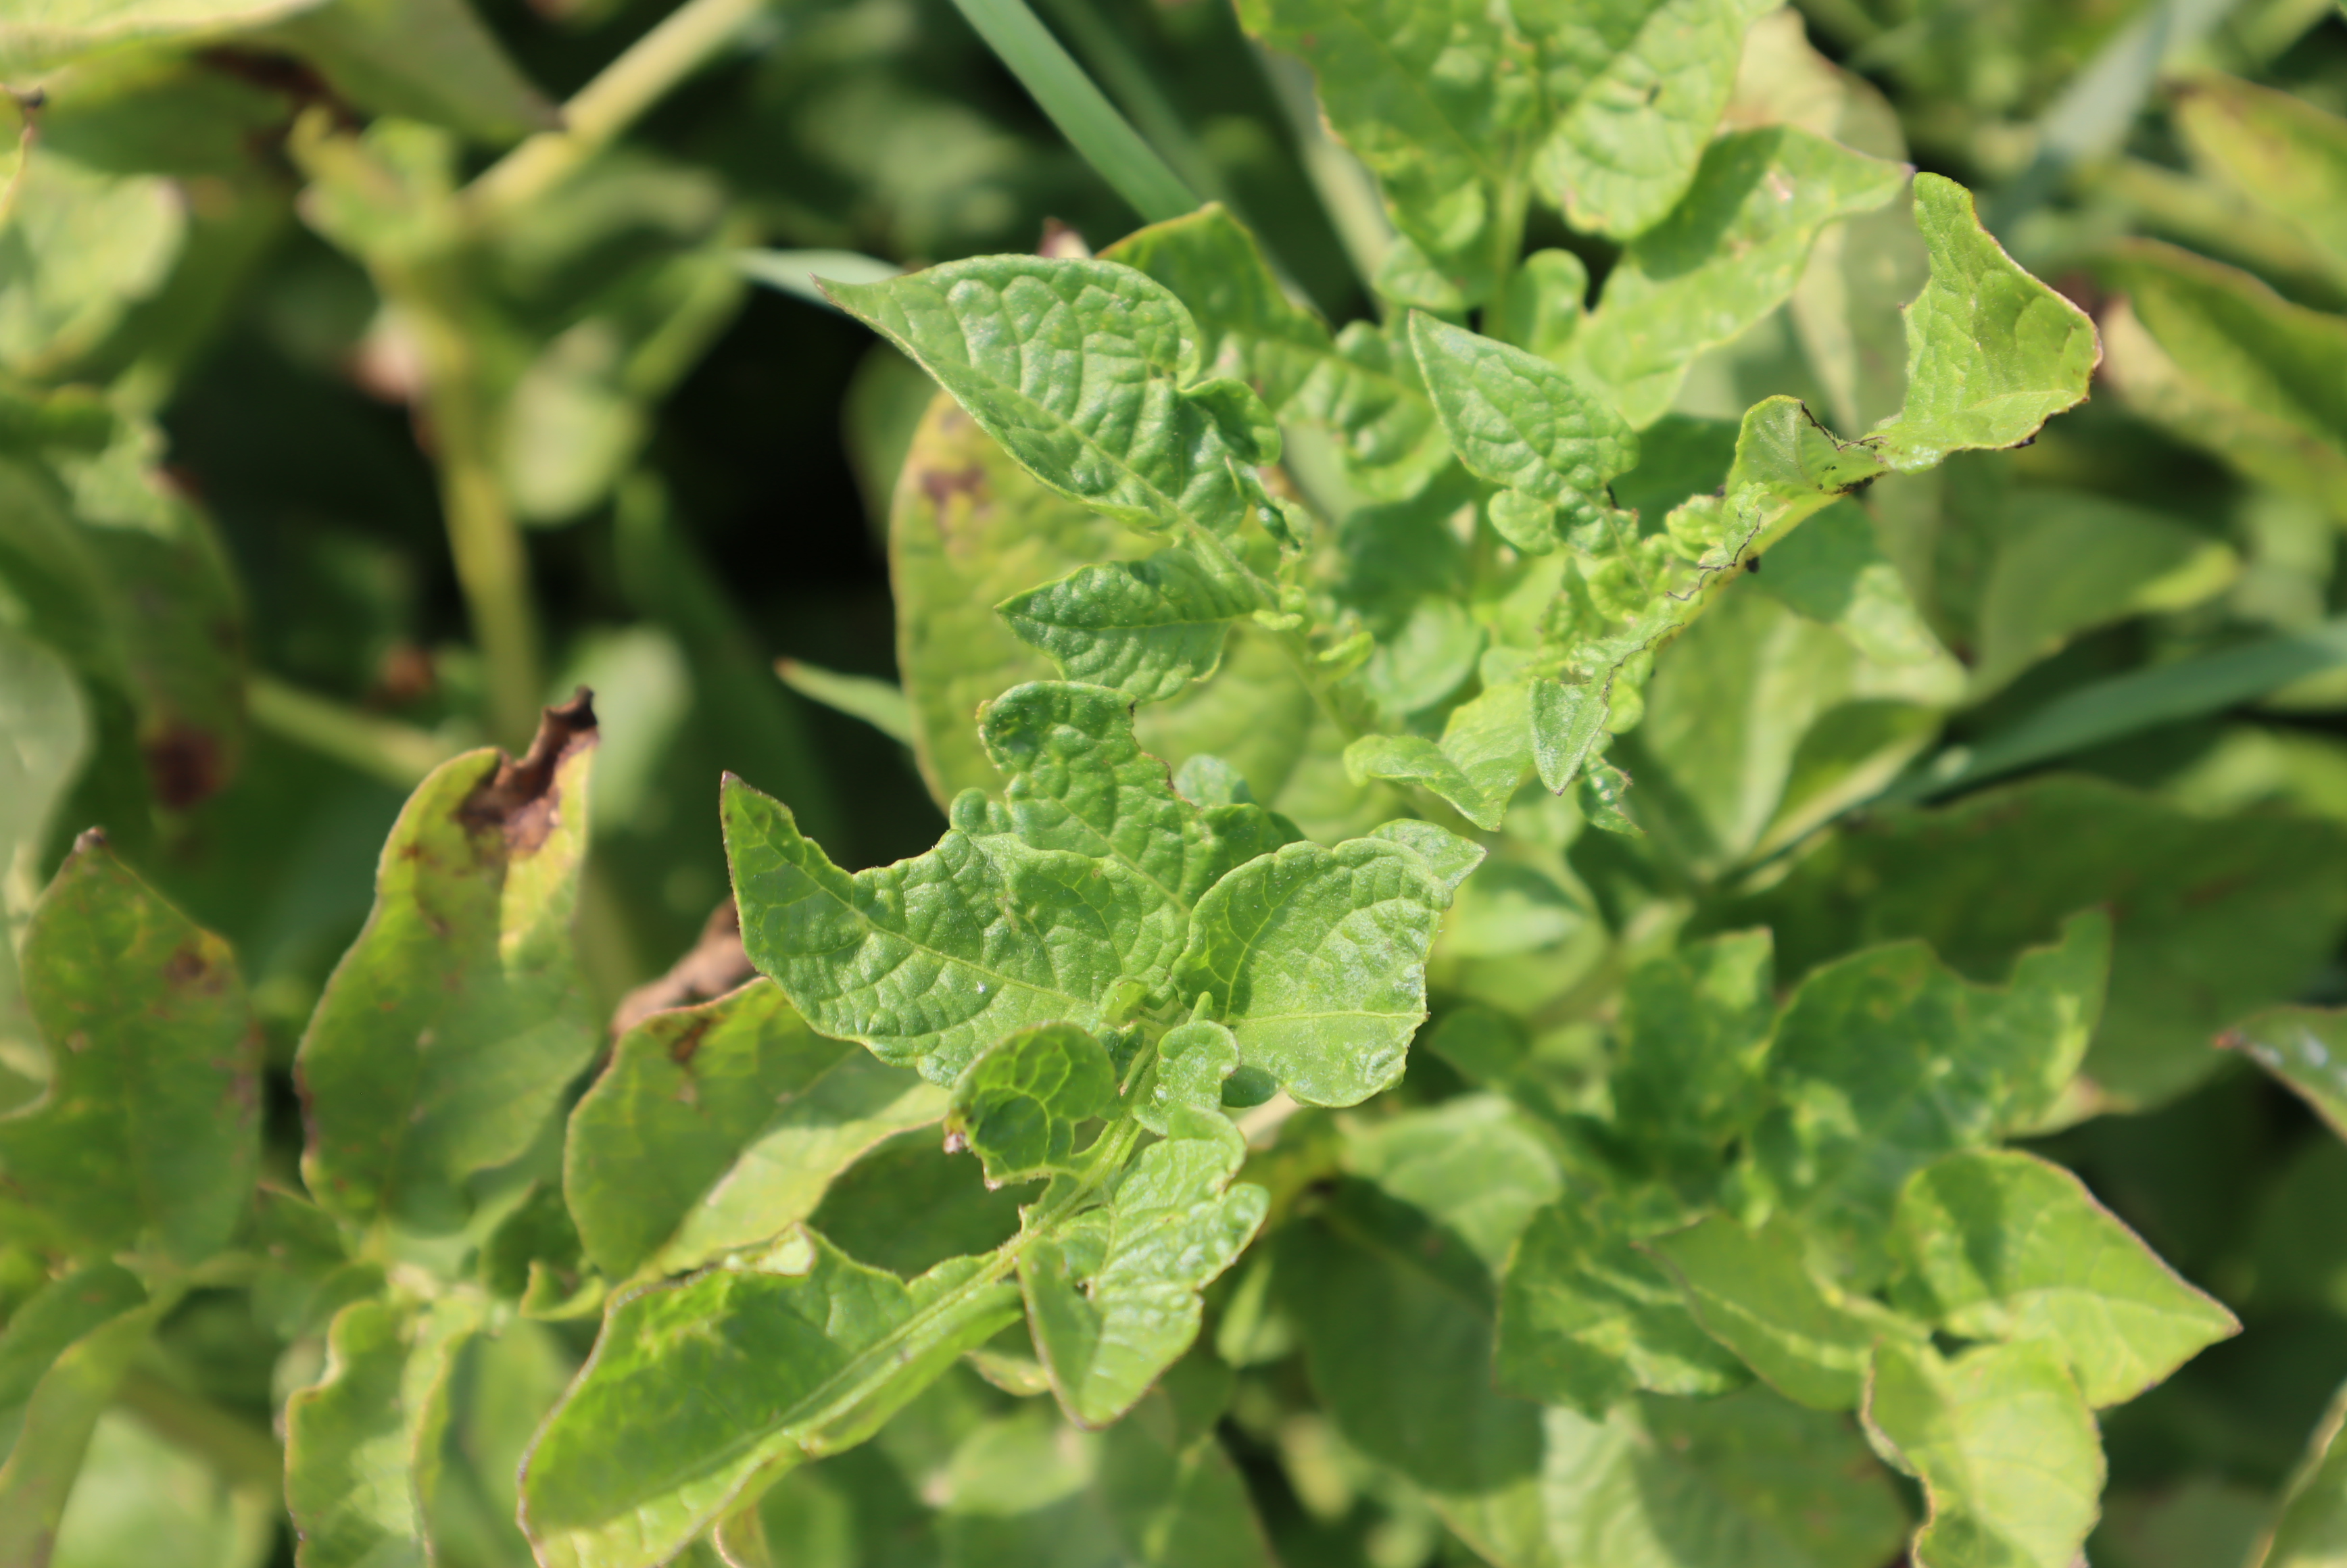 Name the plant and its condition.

potato, colorado potato beetle, grey mould
